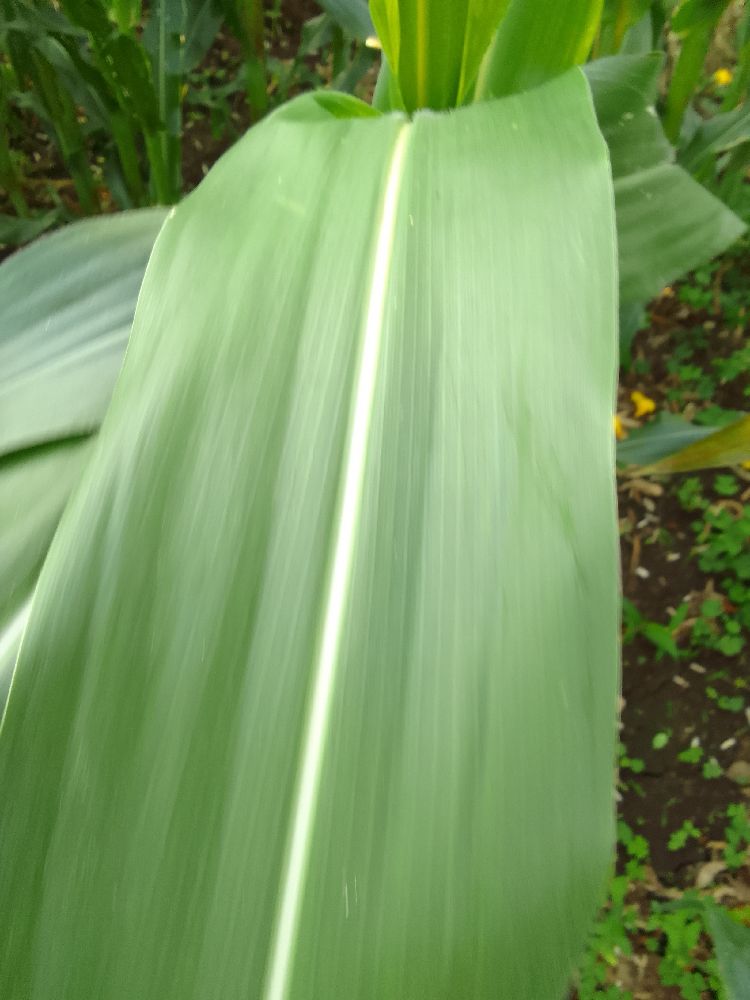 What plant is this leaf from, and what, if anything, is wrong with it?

maize, healthy
